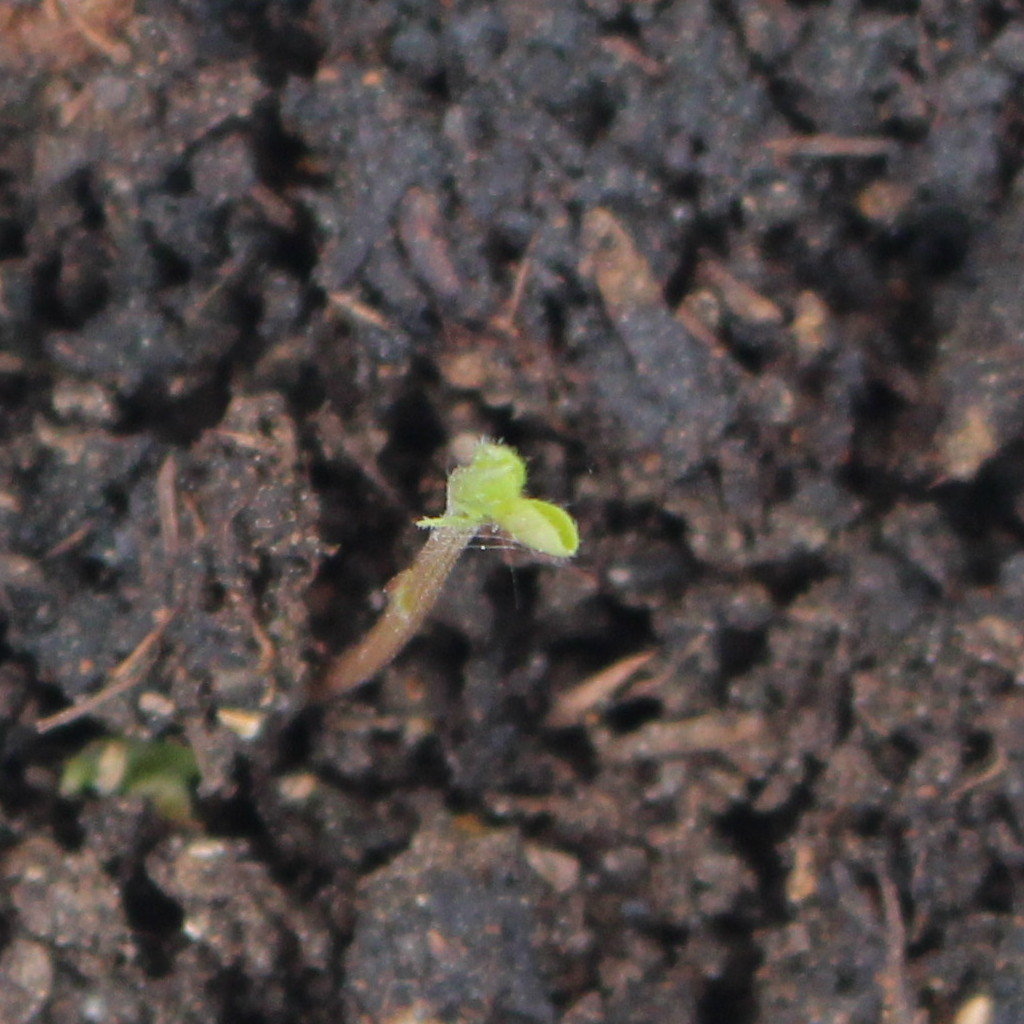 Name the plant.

Vicia sativa
